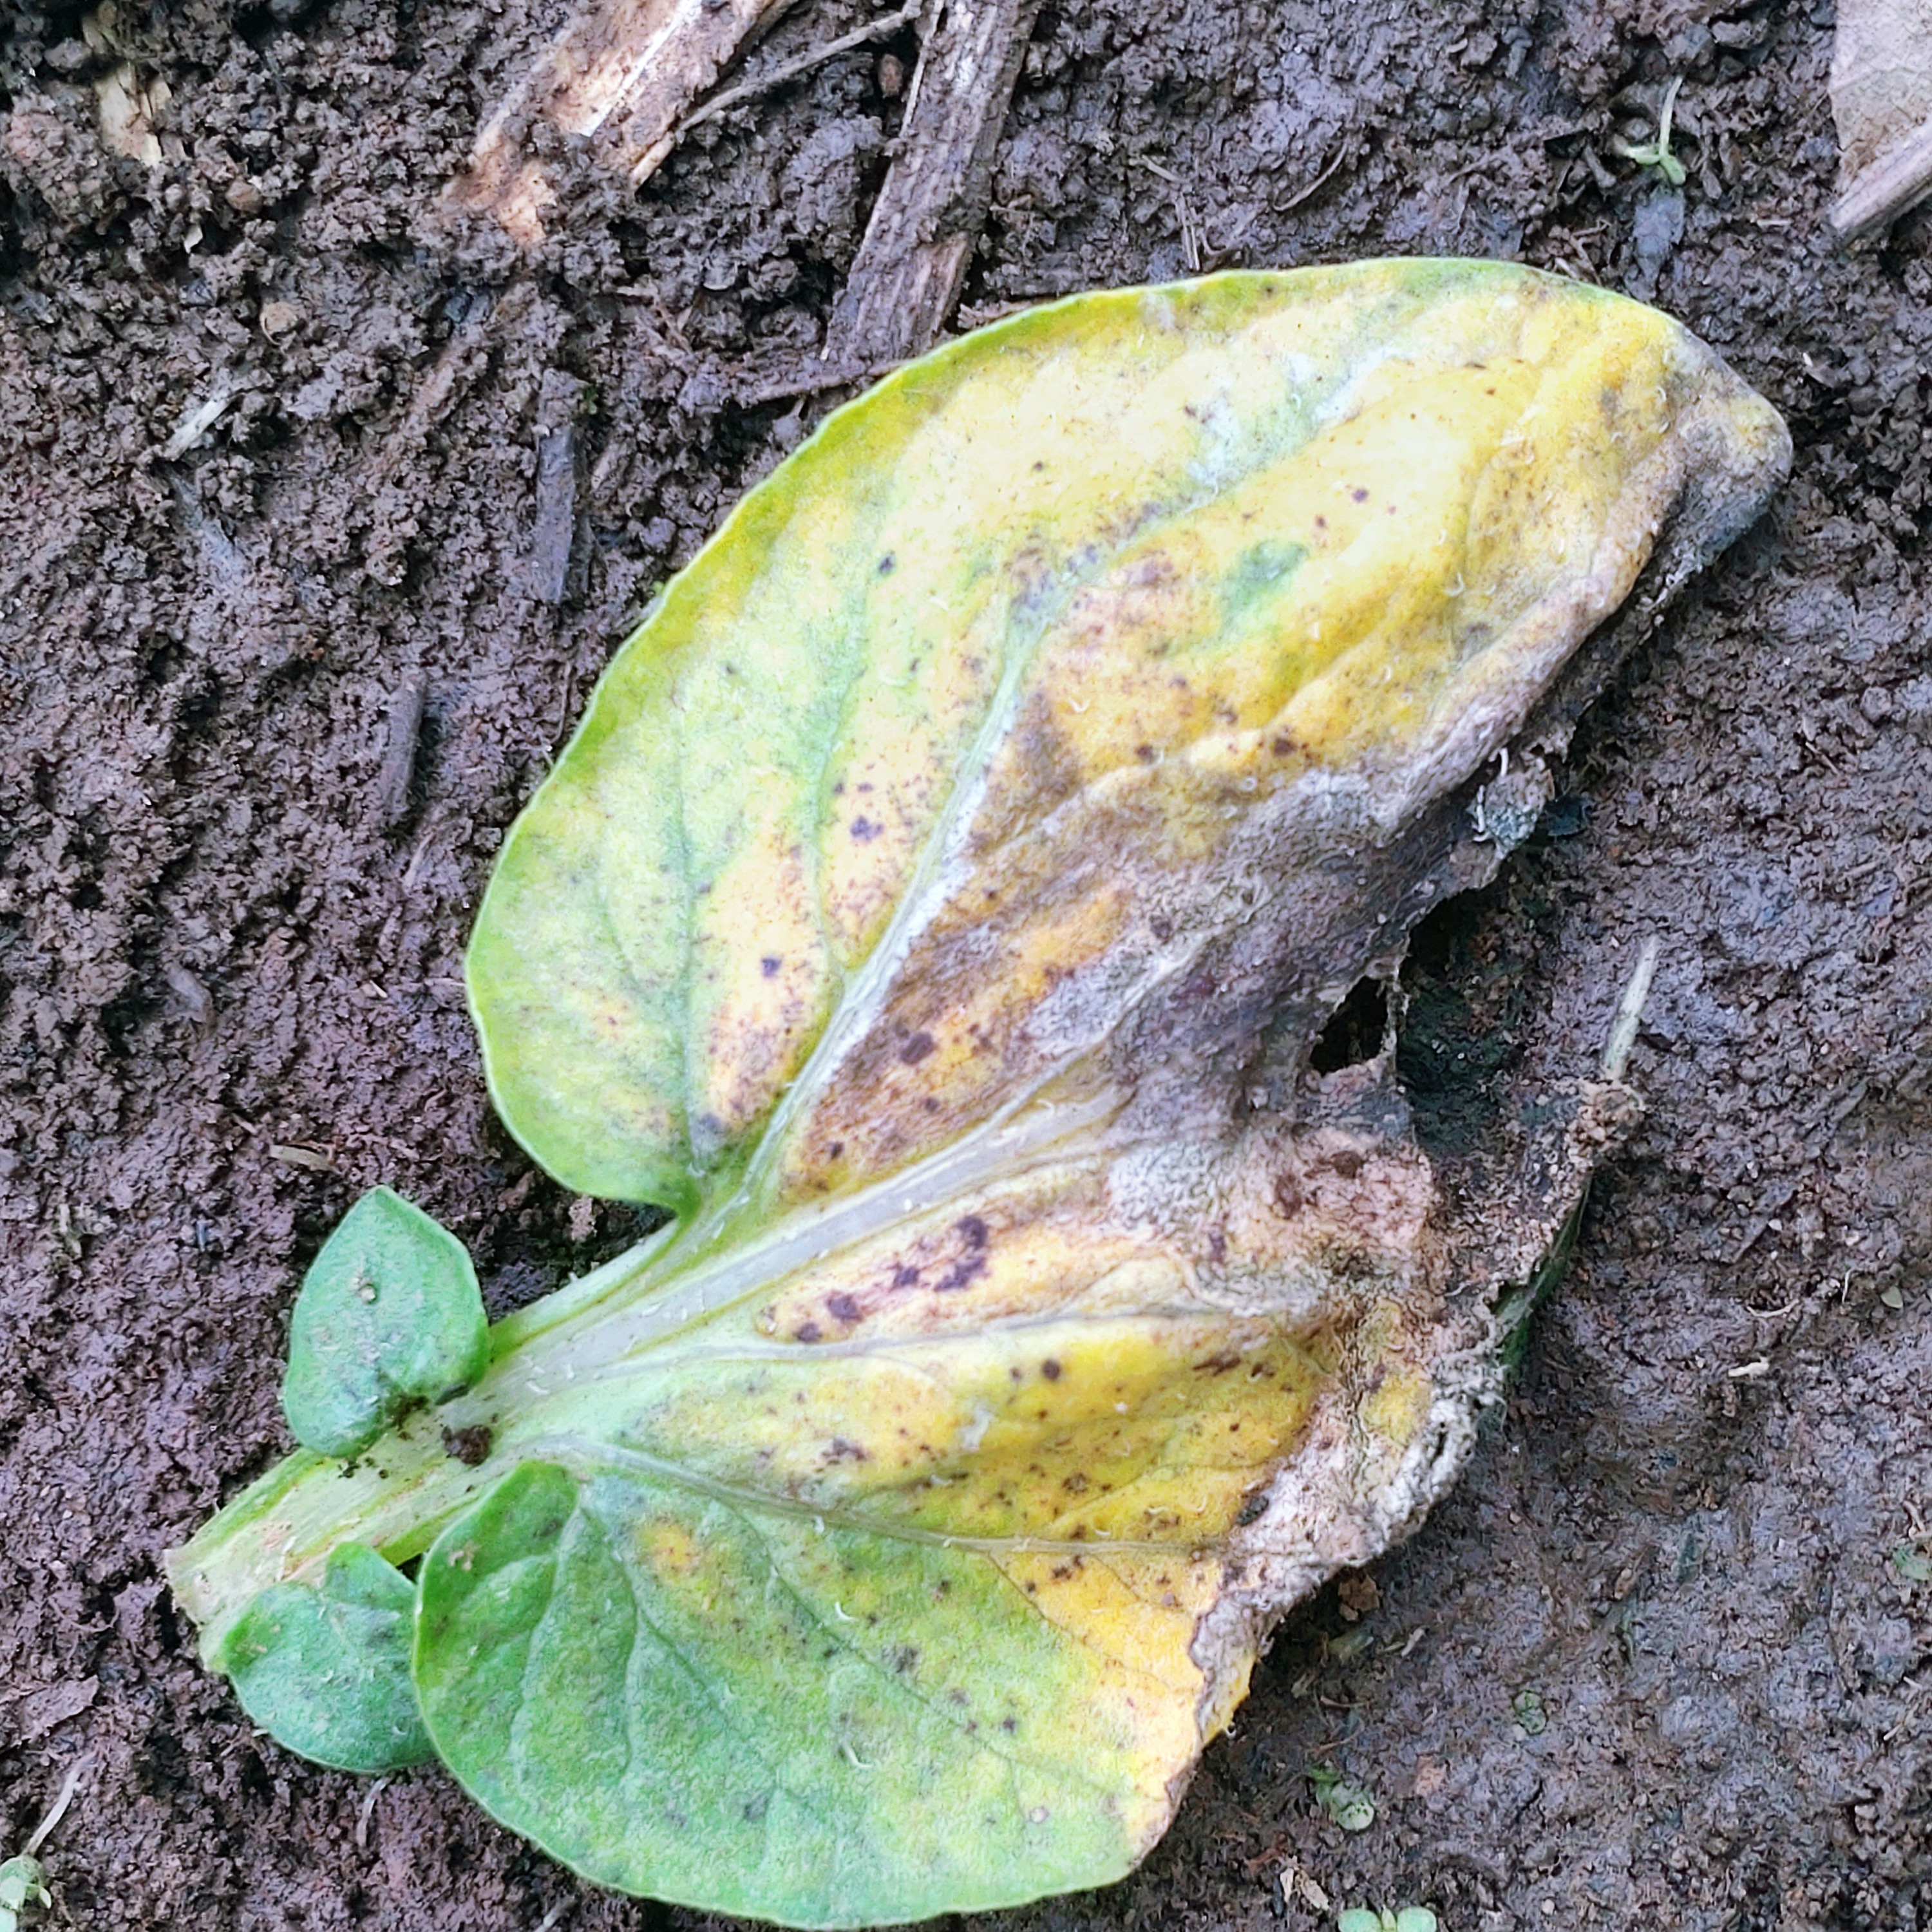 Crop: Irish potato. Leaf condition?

late blight
